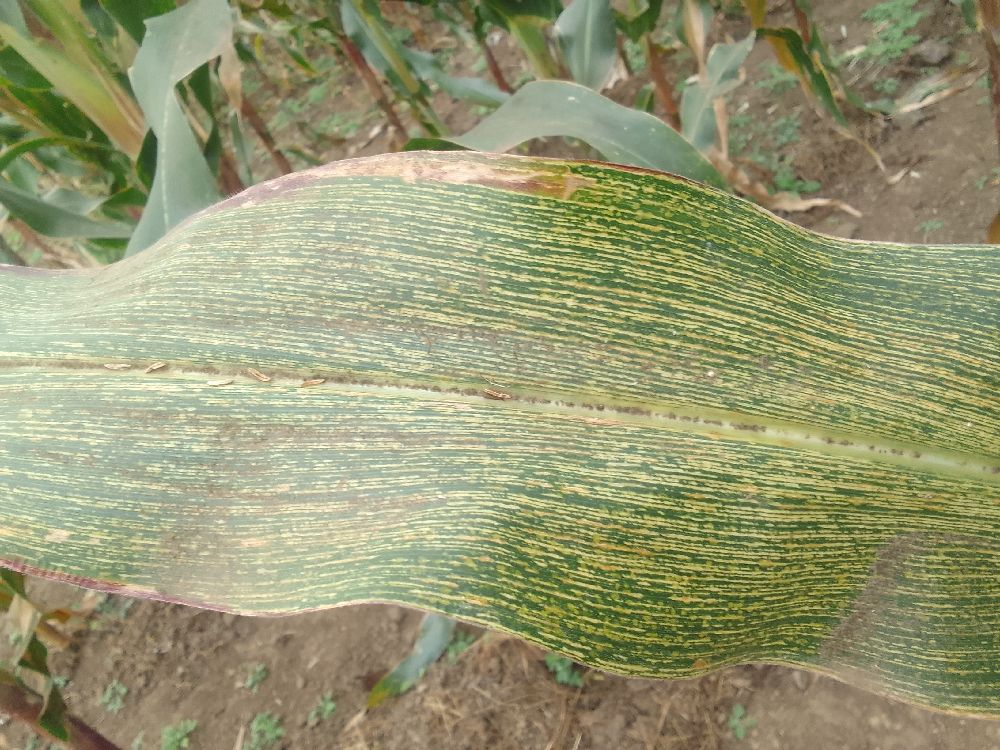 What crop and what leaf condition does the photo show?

maize, maize streak virus
